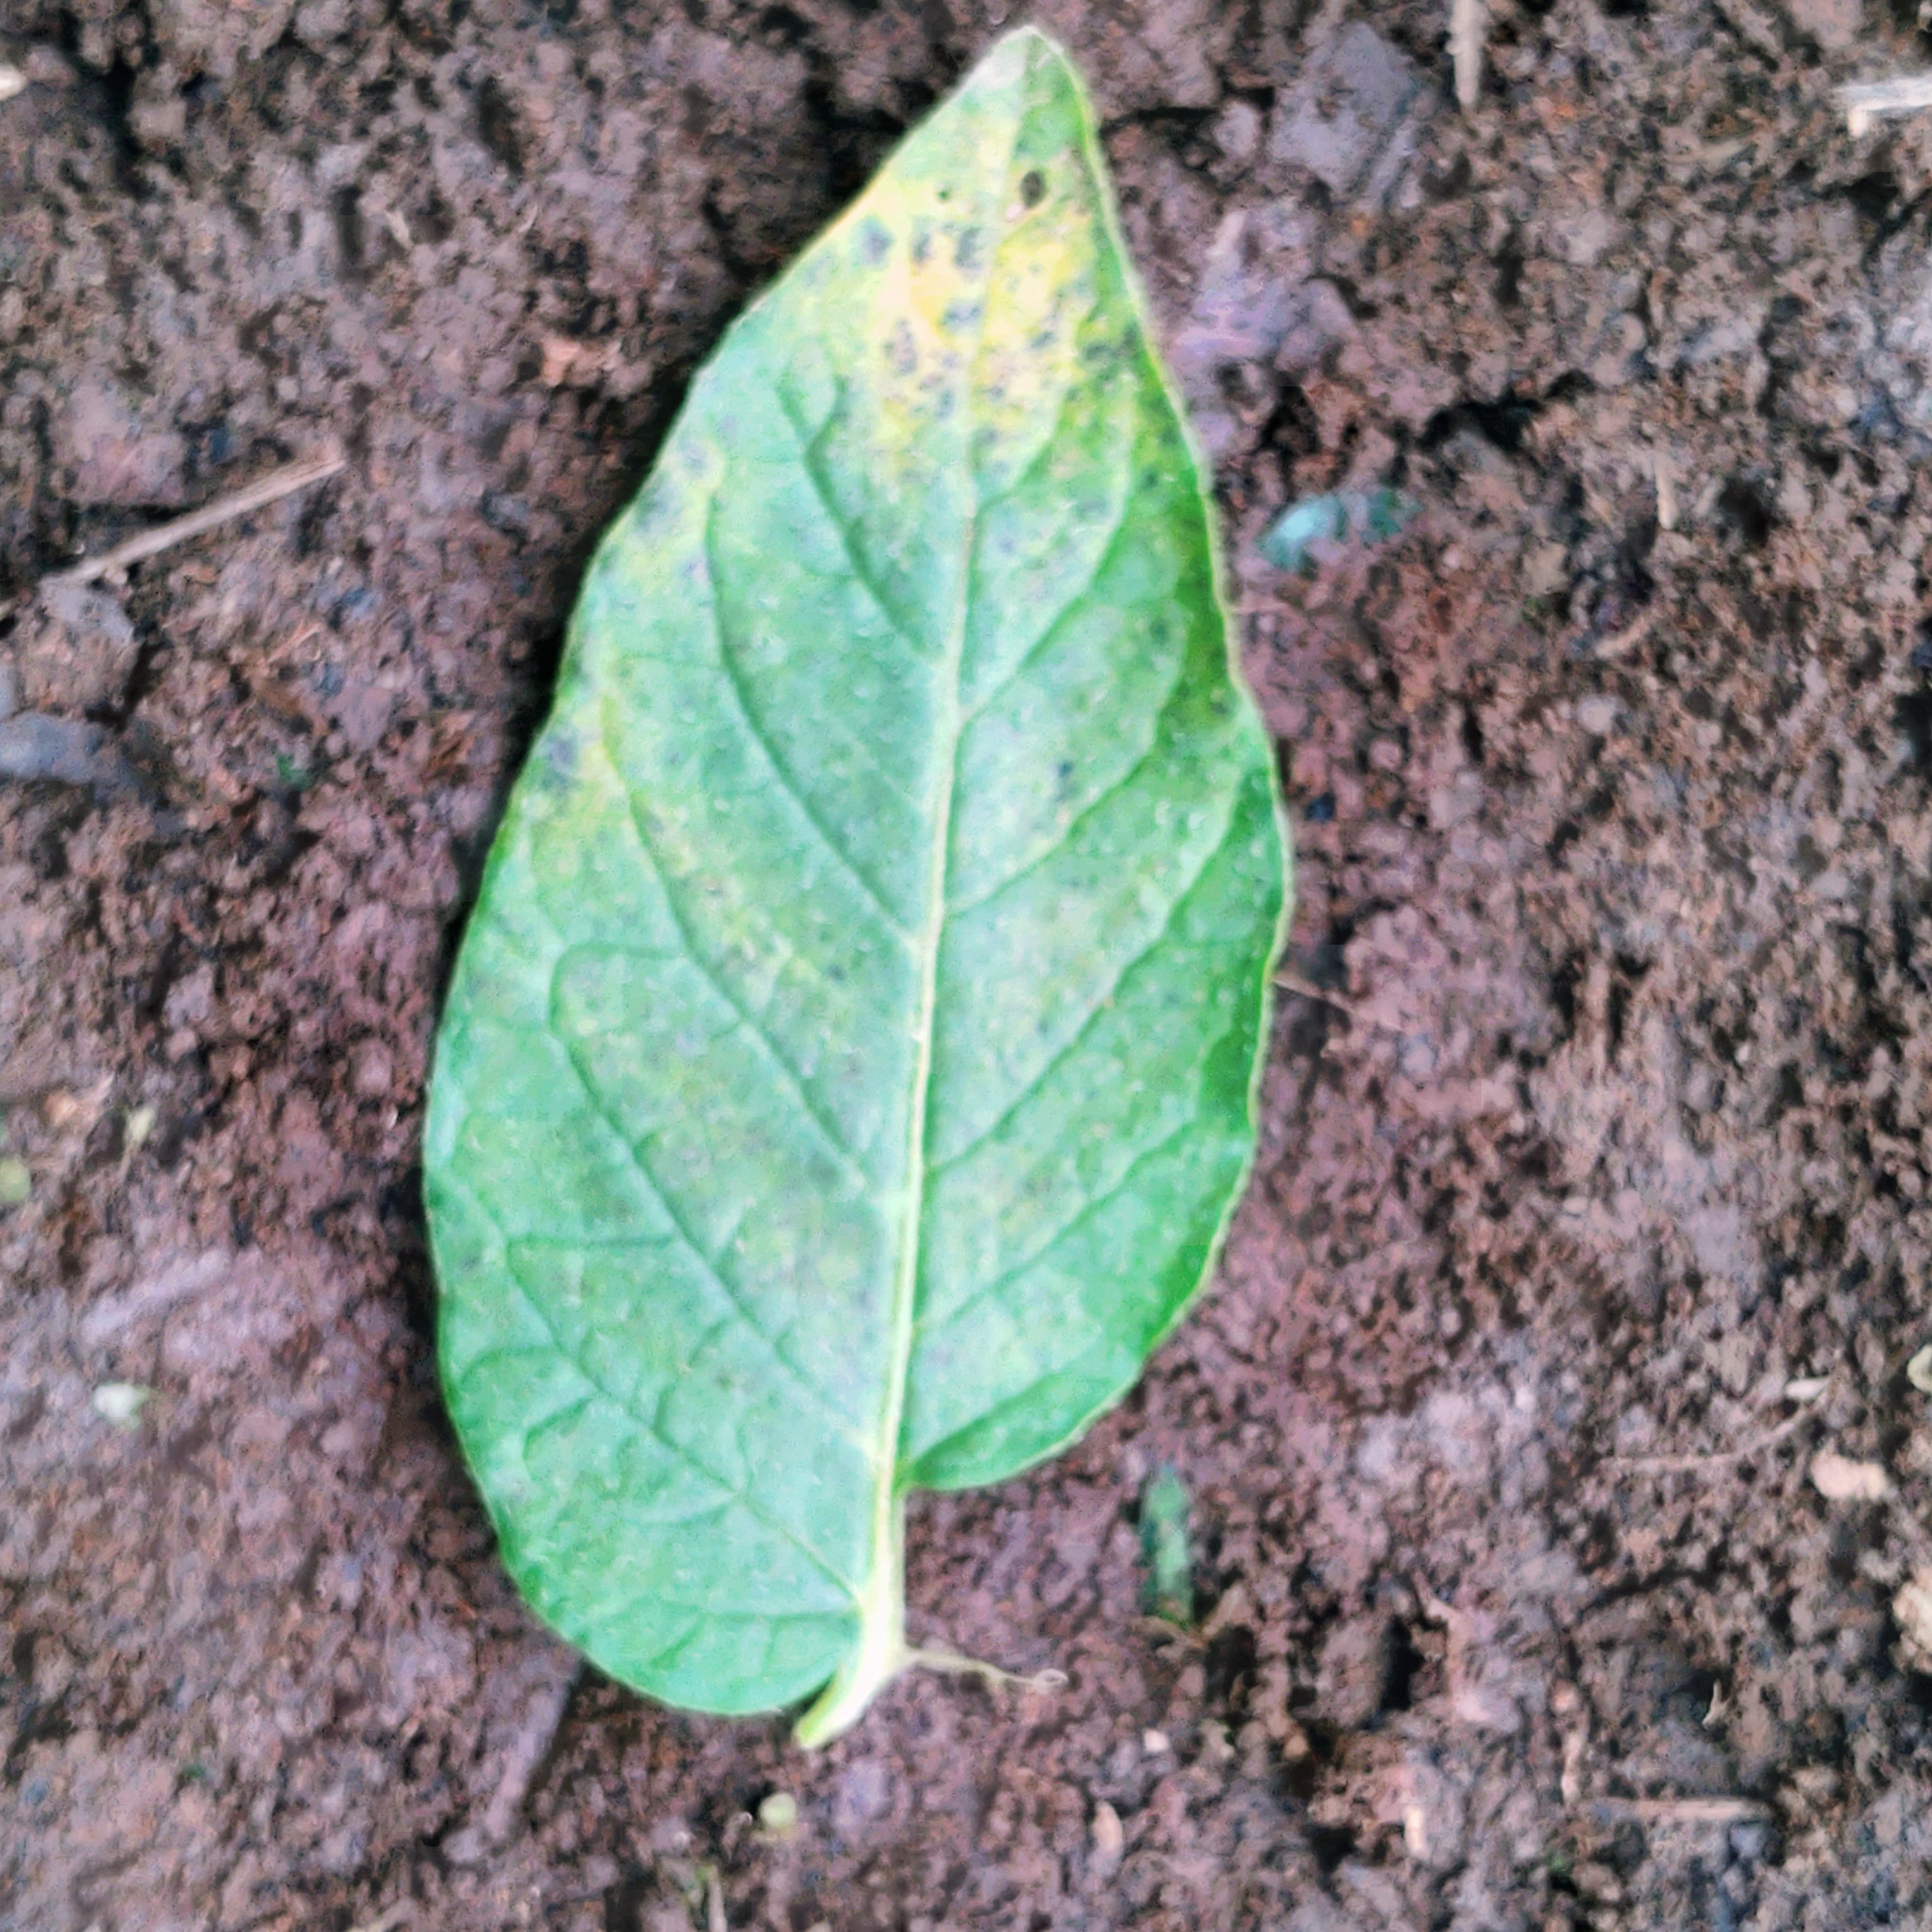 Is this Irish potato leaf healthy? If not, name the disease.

late blight
